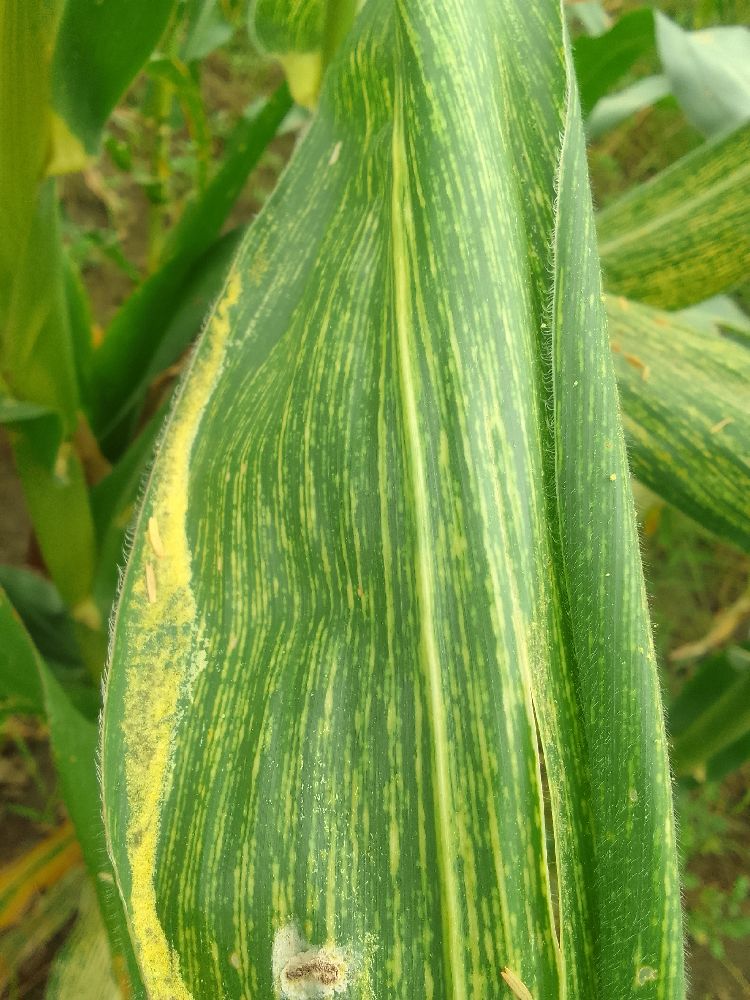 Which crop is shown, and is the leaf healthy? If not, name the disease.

maize, maize streak virus
